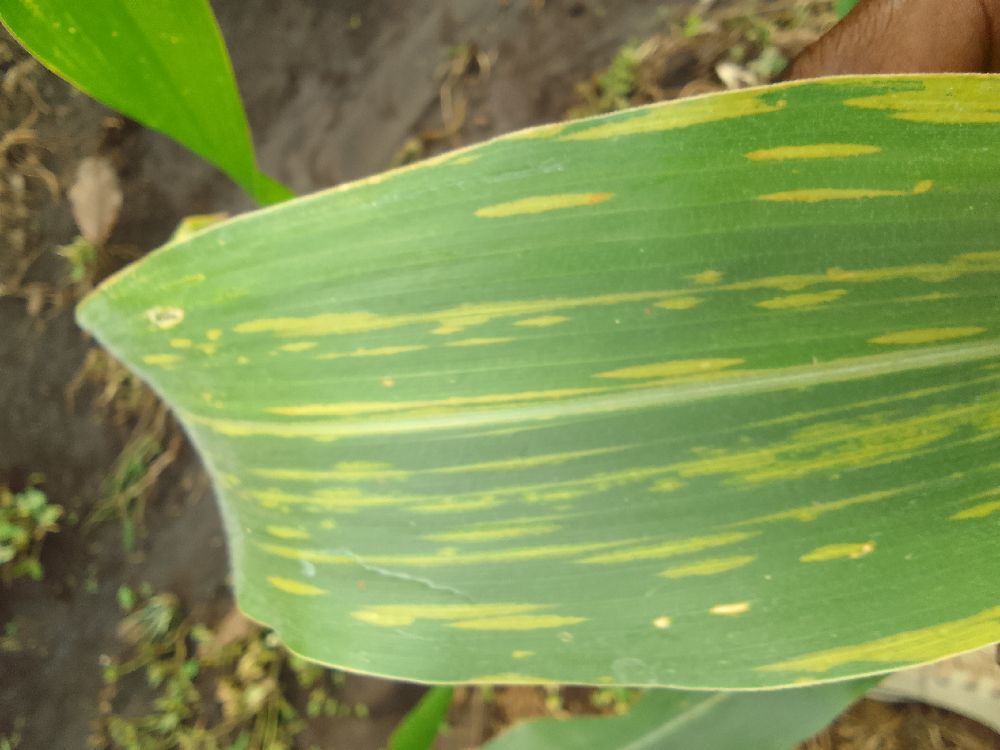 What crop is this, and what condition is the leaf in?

maize, maize lethal necrosis
